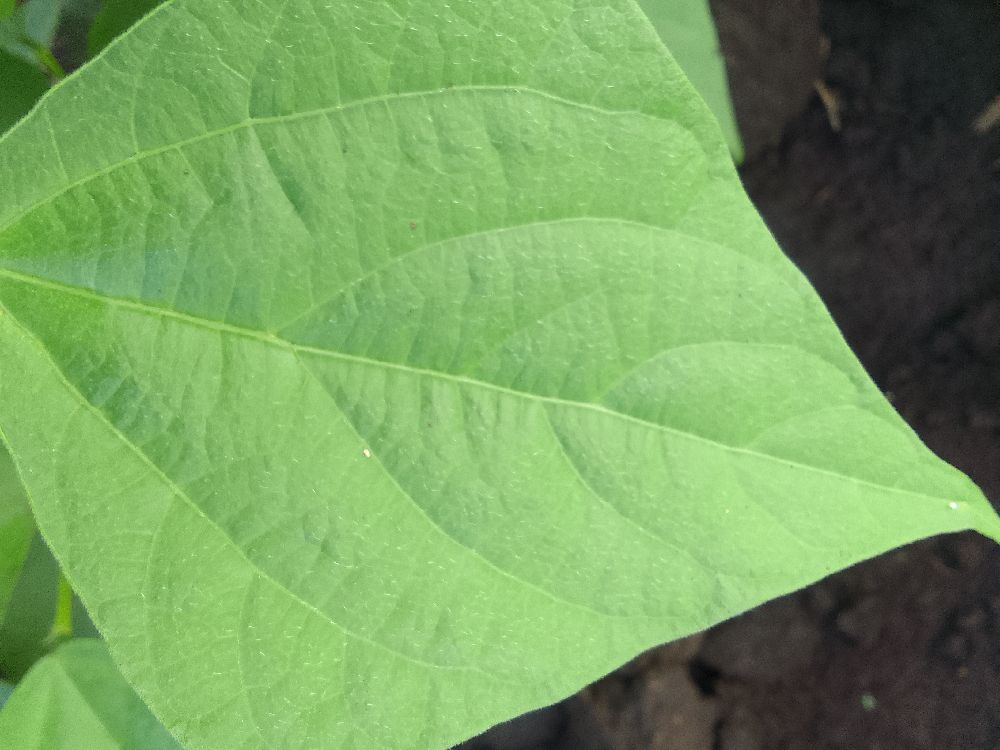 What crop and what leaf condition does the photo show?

common bean, healthy
